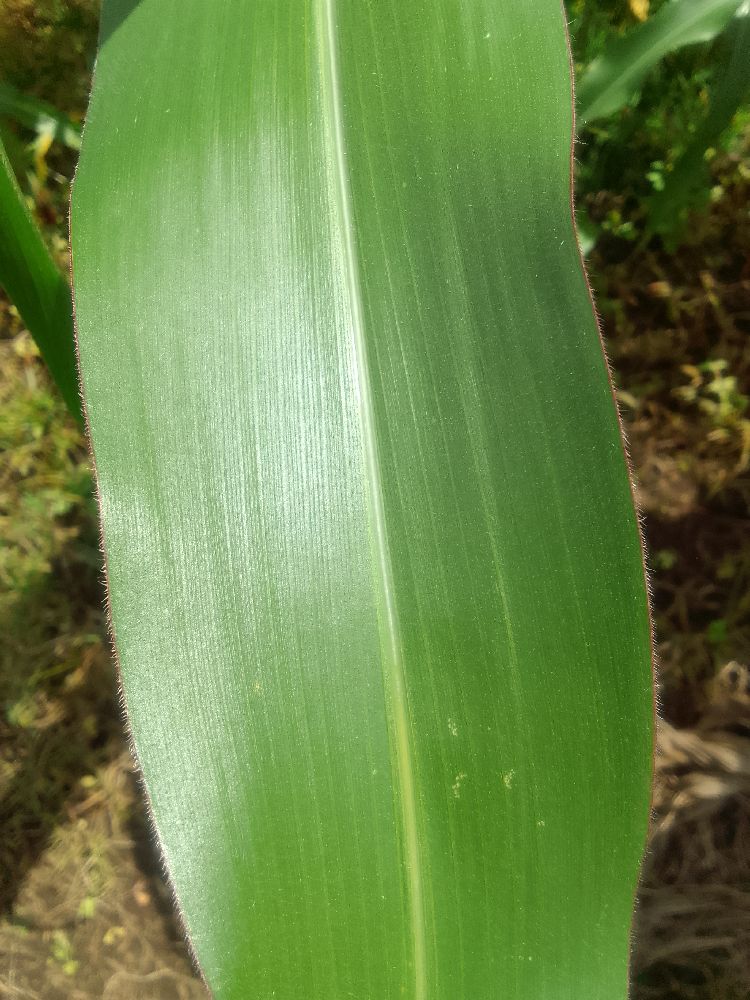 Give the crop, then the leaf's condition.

maize, healthy
